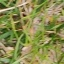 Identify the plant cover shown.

grass
